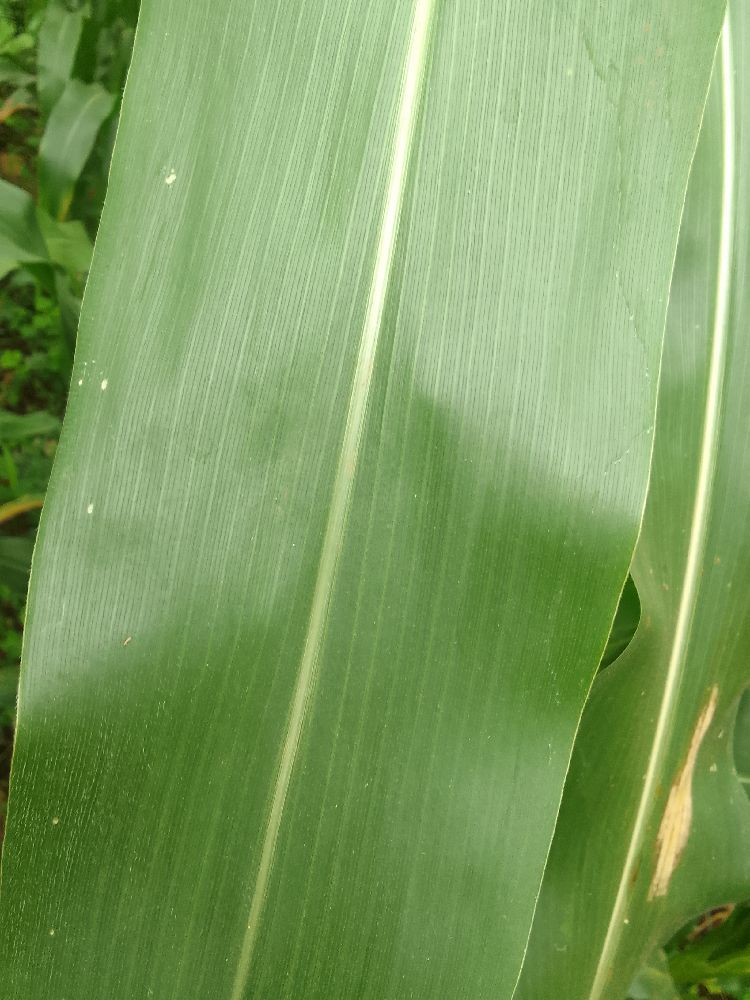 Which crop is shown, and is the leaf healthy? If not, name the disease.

maize, healthy
